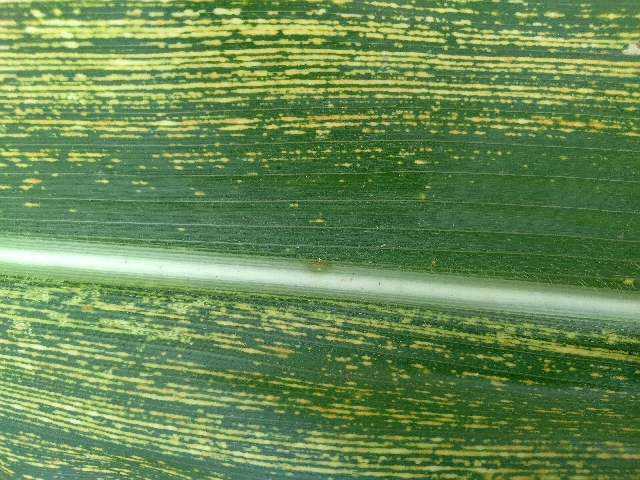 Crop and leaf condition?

maize, maize streak virus
